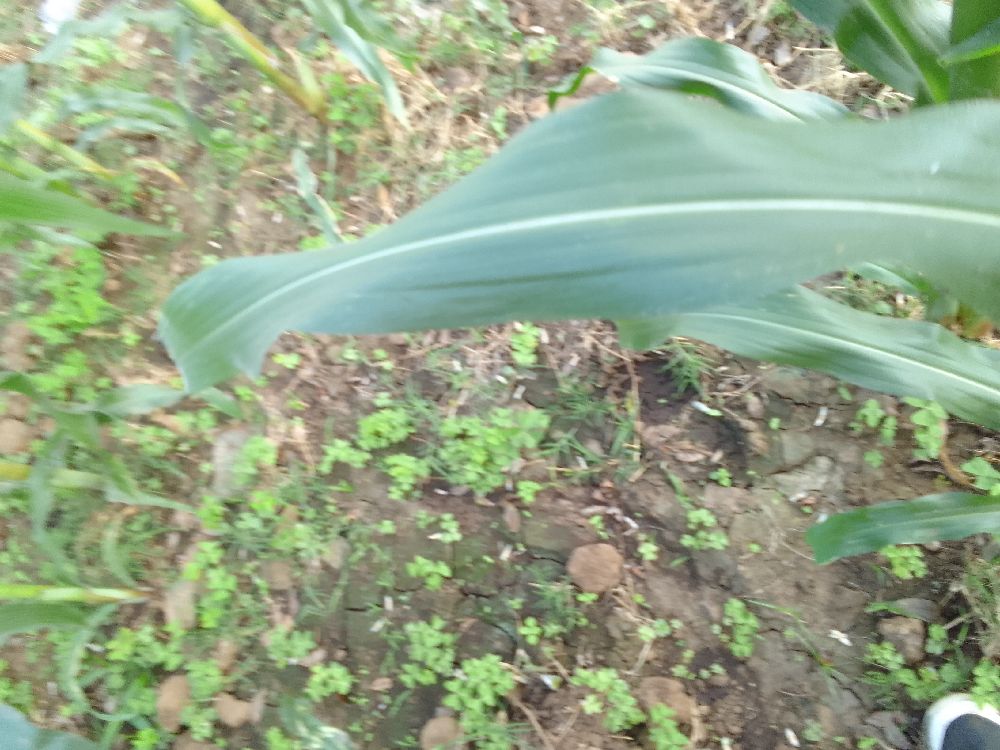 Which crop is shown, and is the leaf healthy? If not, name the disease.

maize, healthy
